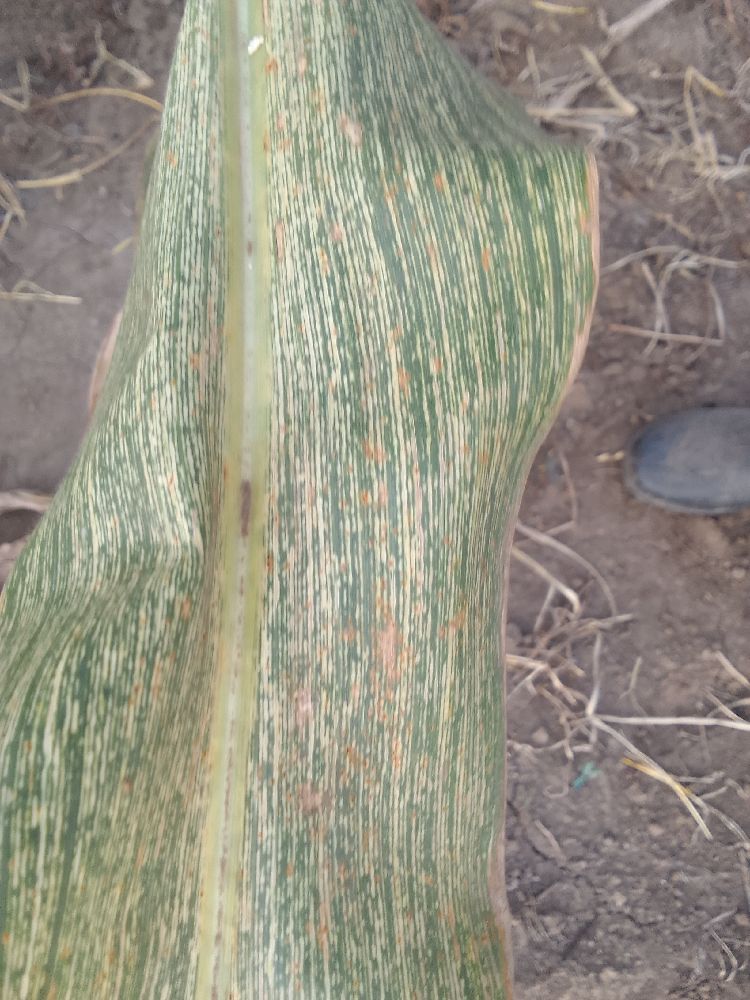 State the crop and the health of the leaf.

maize, maize streak virus
